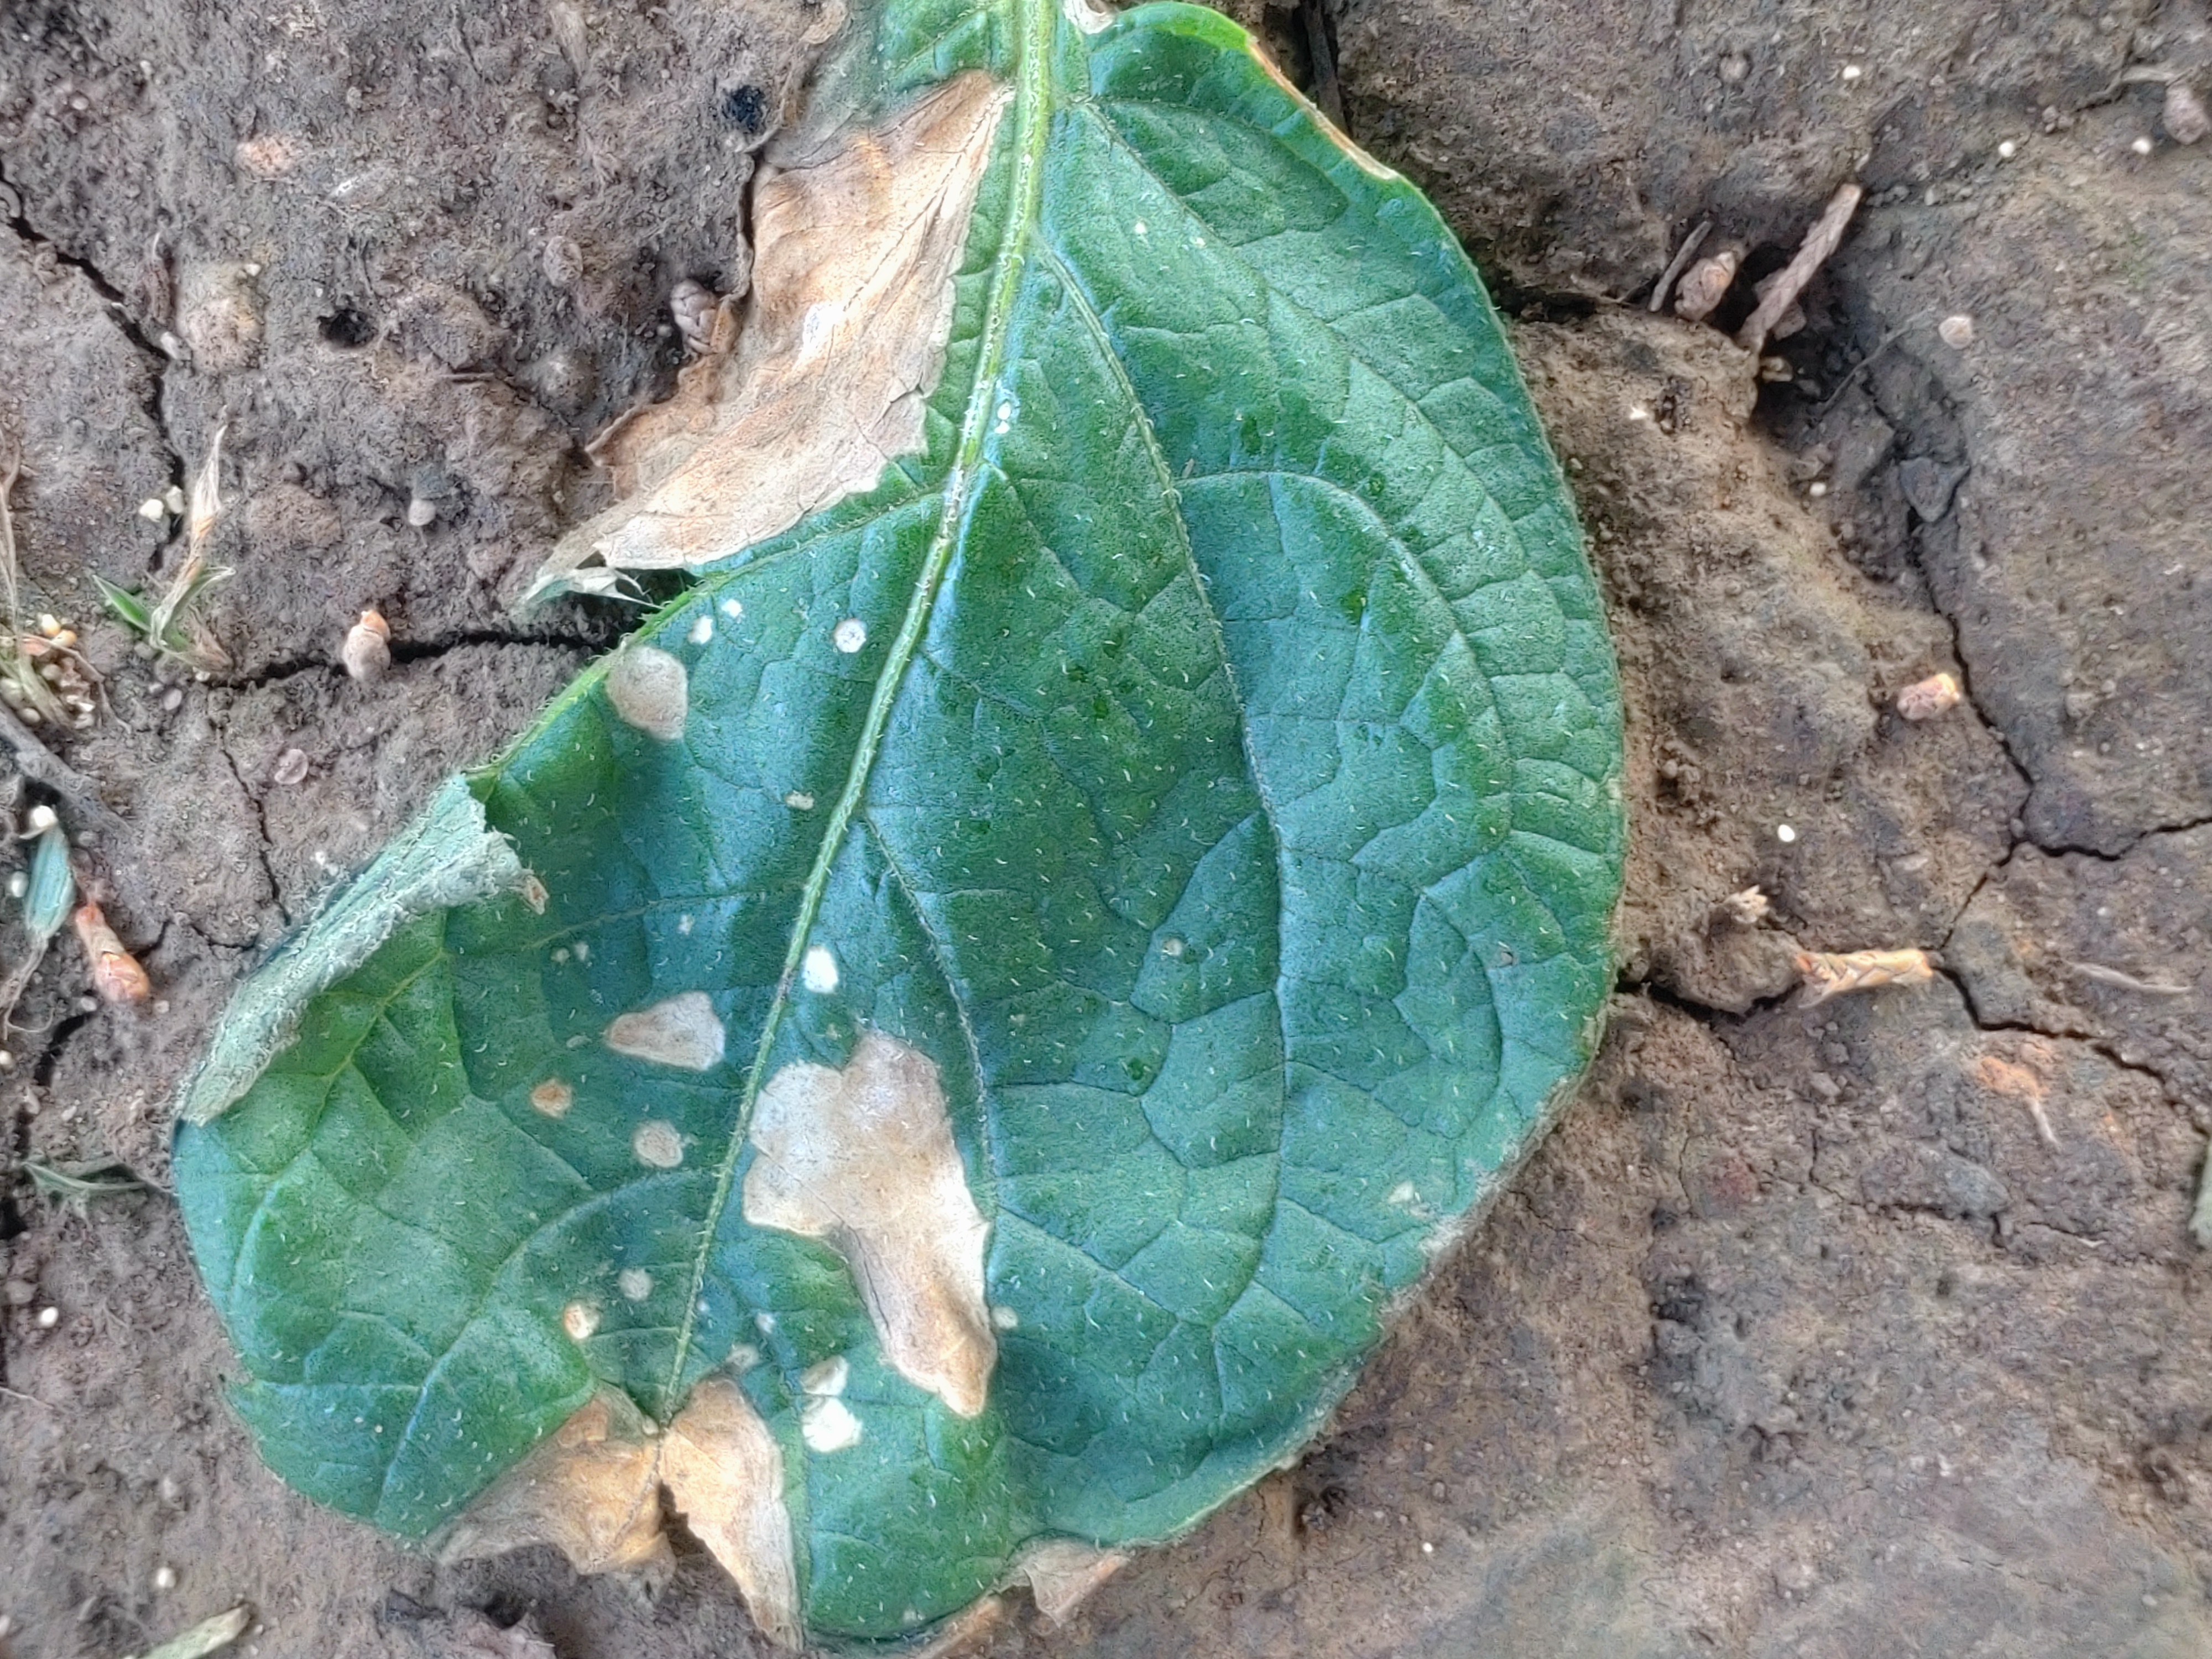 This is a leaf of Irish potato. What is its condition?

early blight
